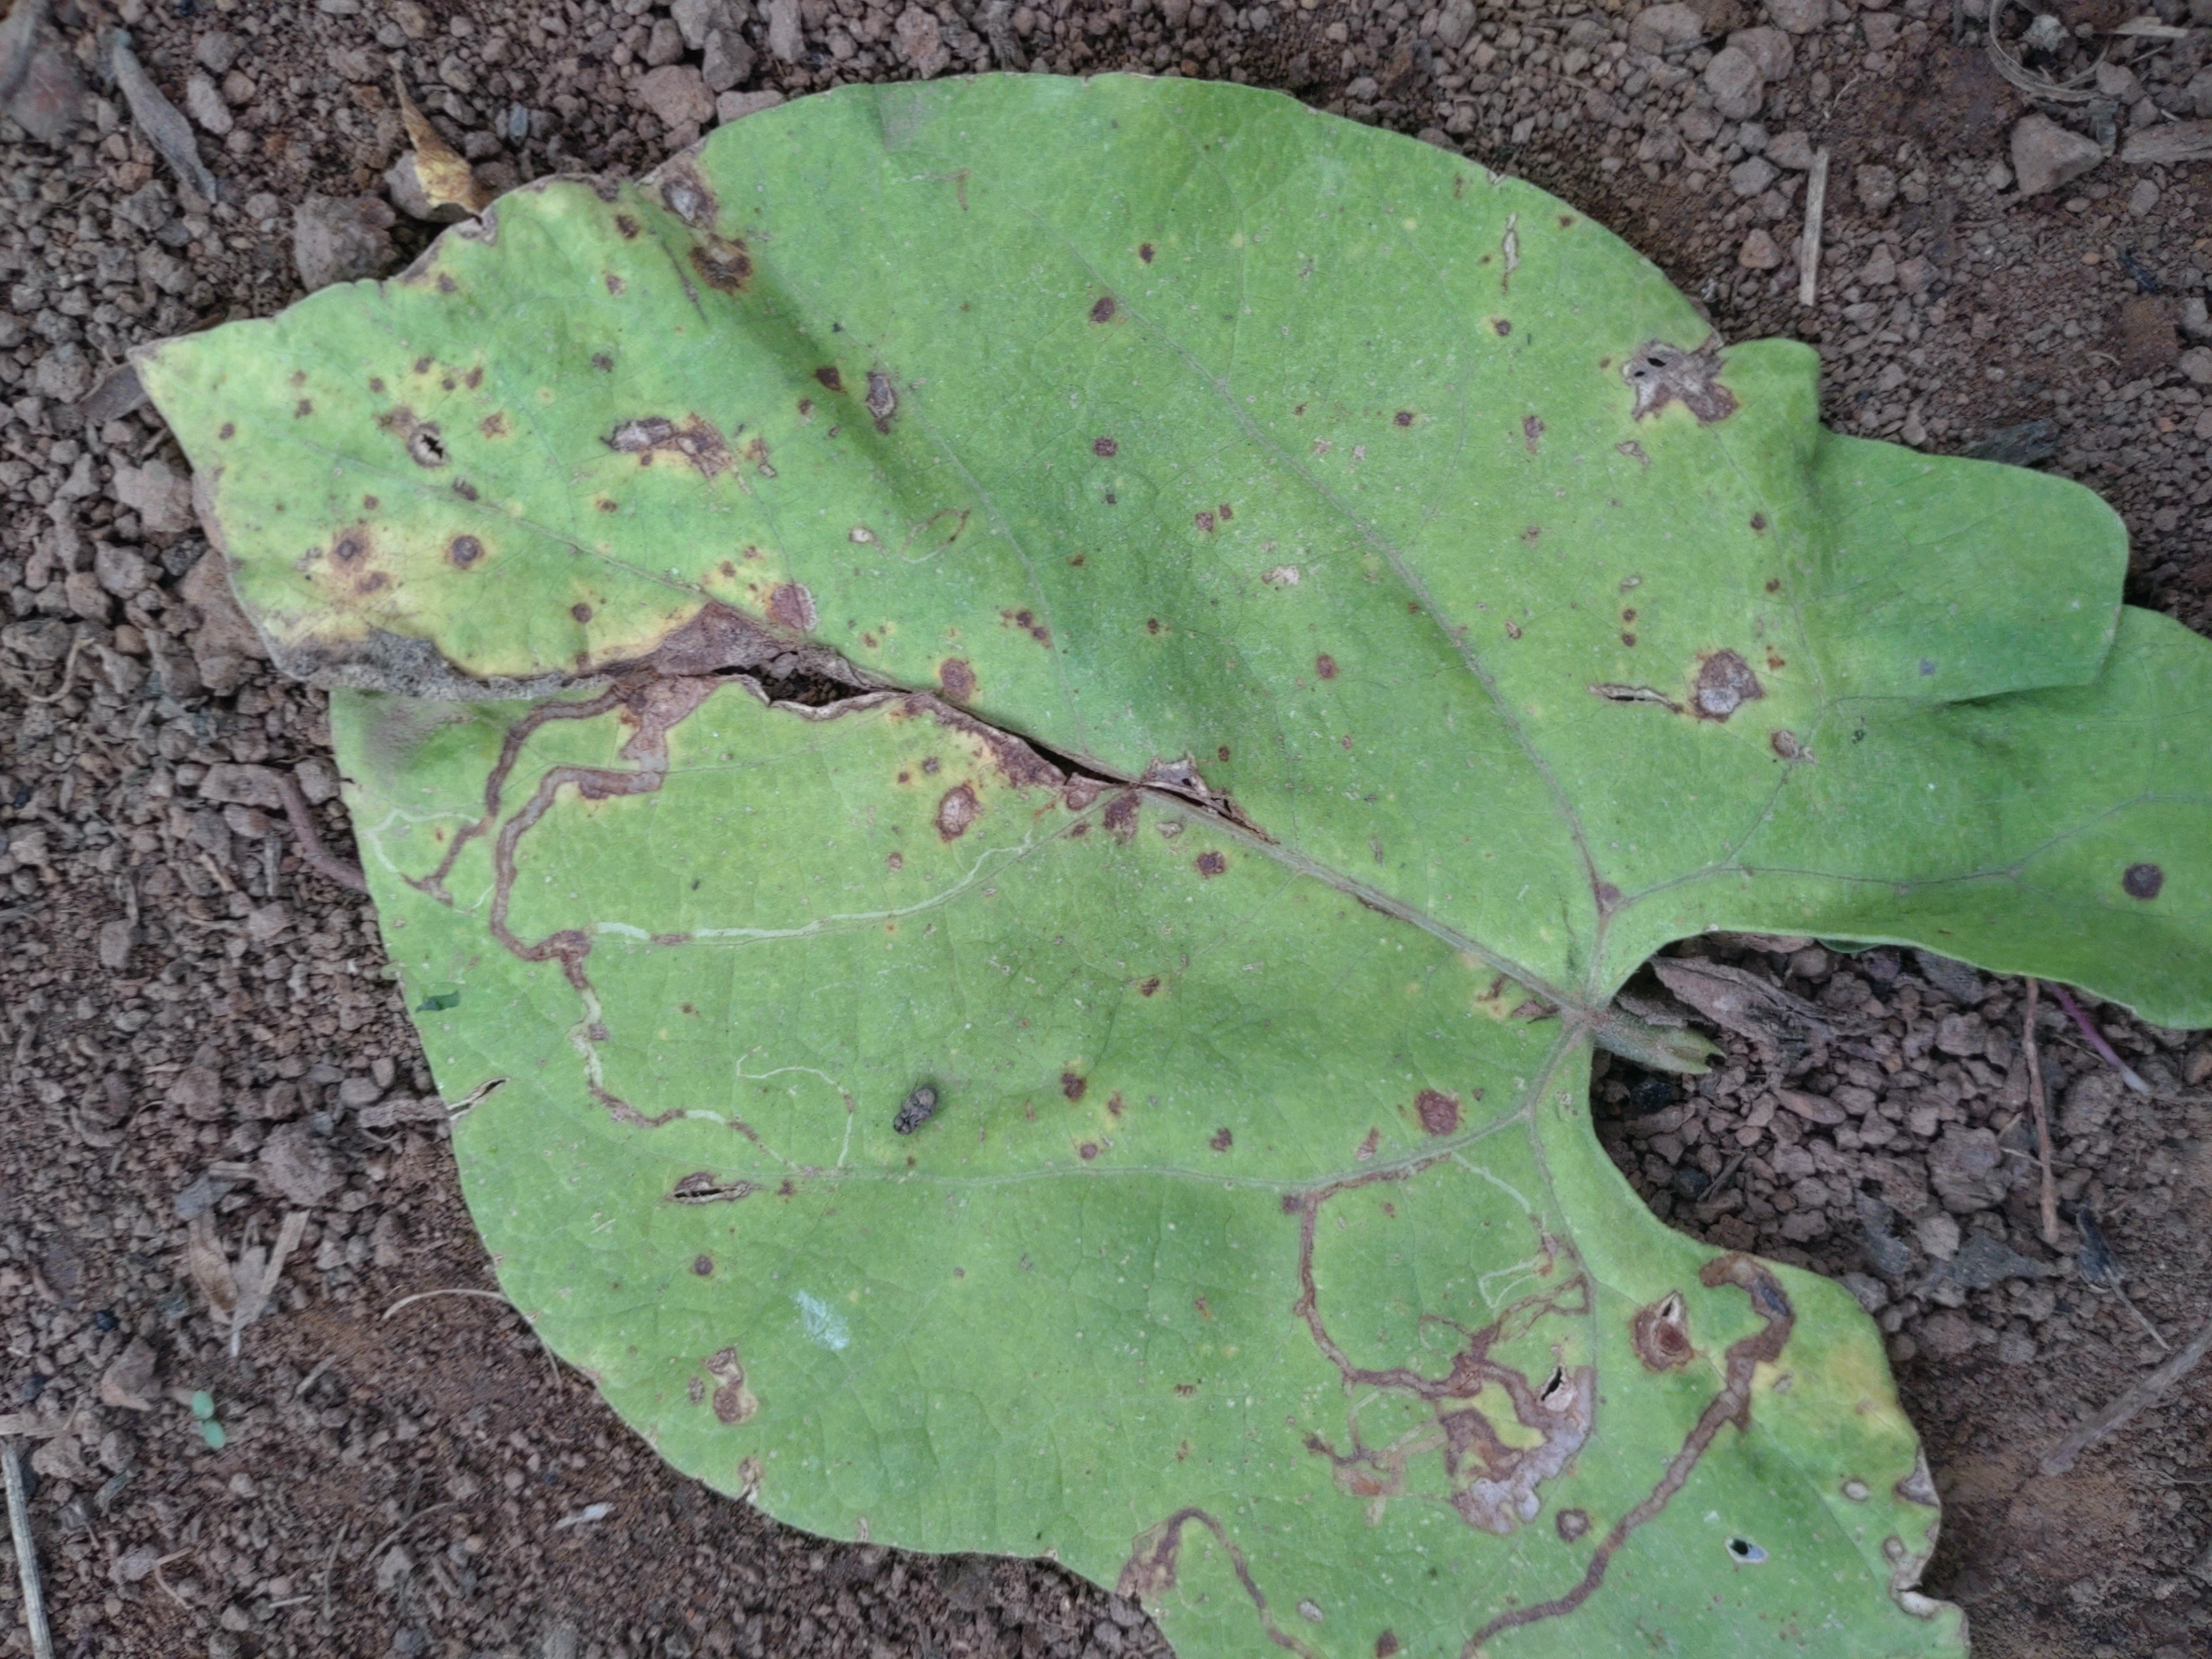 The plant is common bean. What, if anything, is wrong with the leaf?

anthracnose
